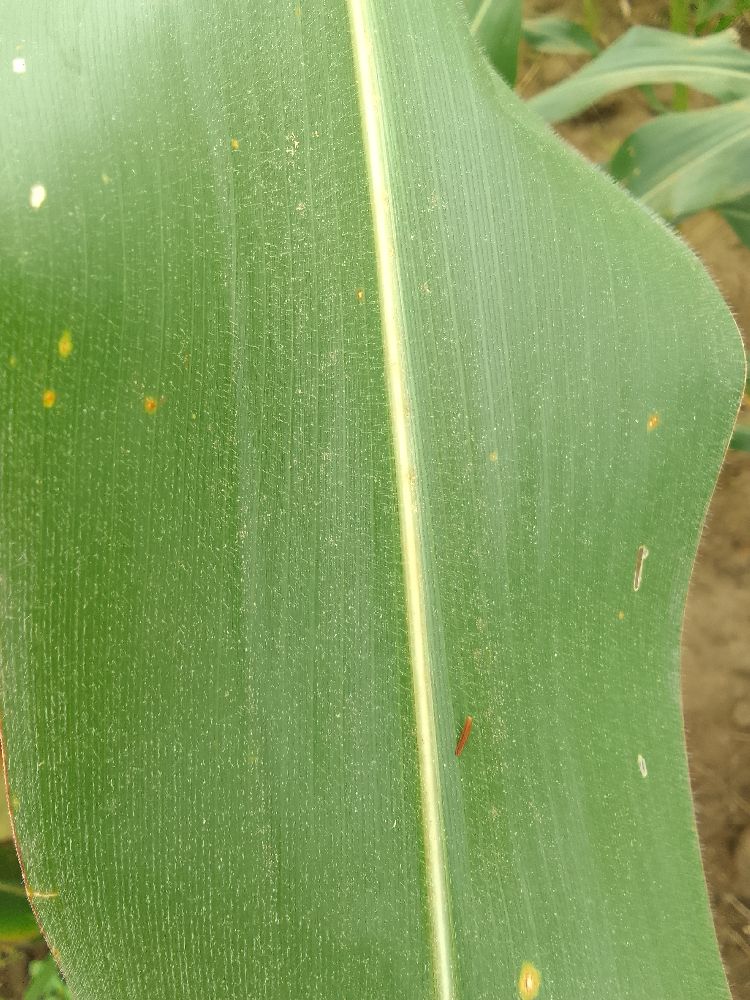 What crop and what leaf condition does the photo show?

maize, healthy
